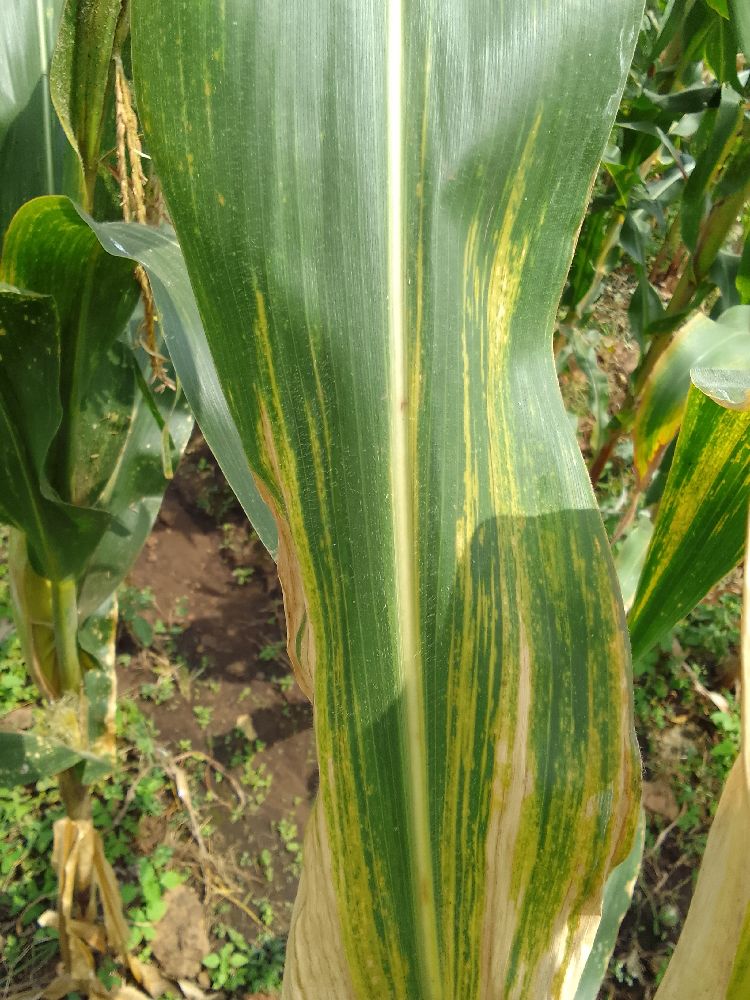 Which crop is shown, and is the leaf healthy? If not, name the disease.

maize, maize lethal necrosis
